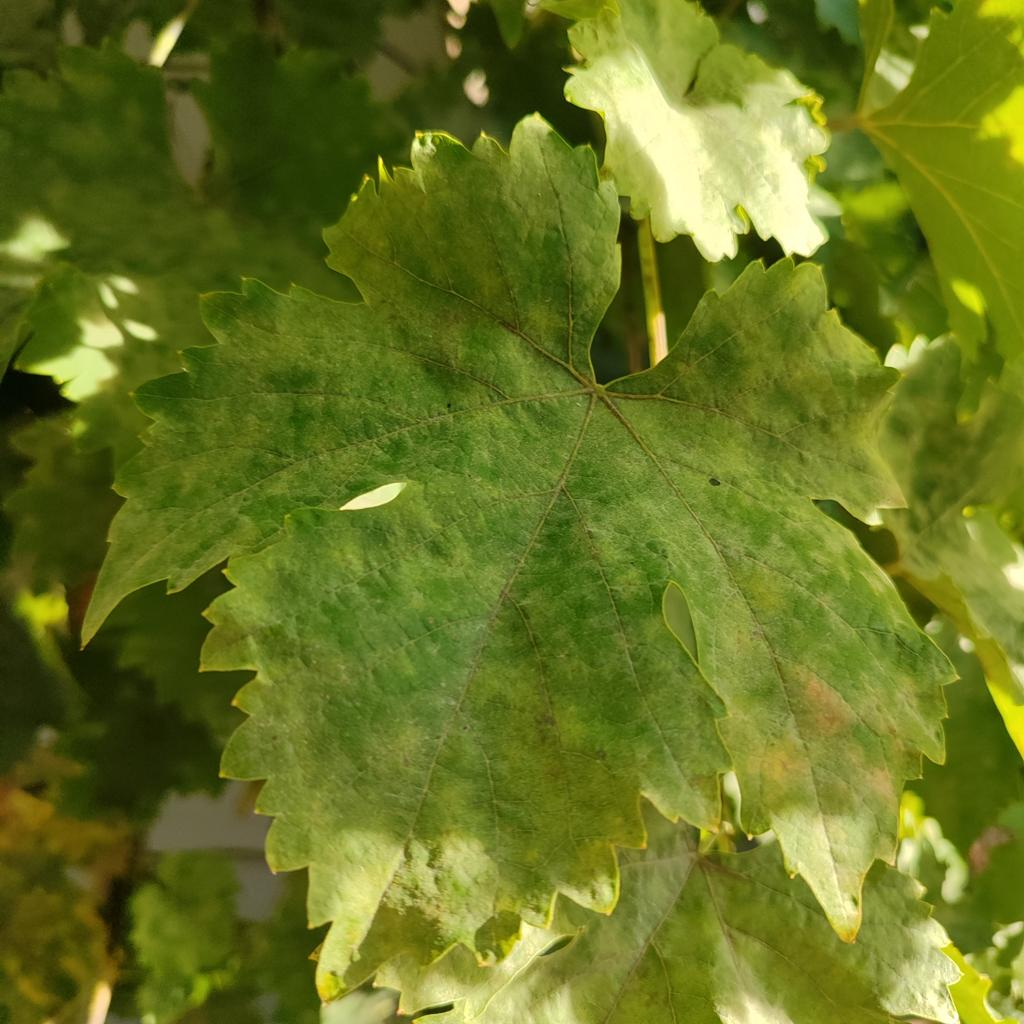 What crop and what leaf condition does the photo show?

grapevine, powdery mildew
